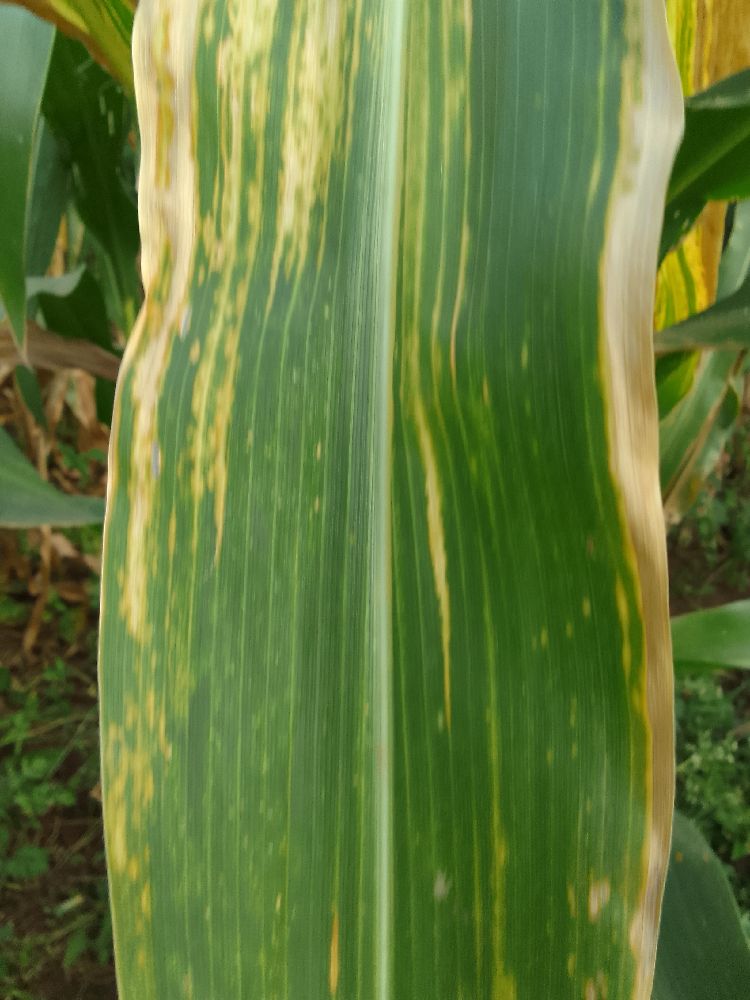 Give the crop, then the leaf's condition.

maize, maize lethal necrosis
